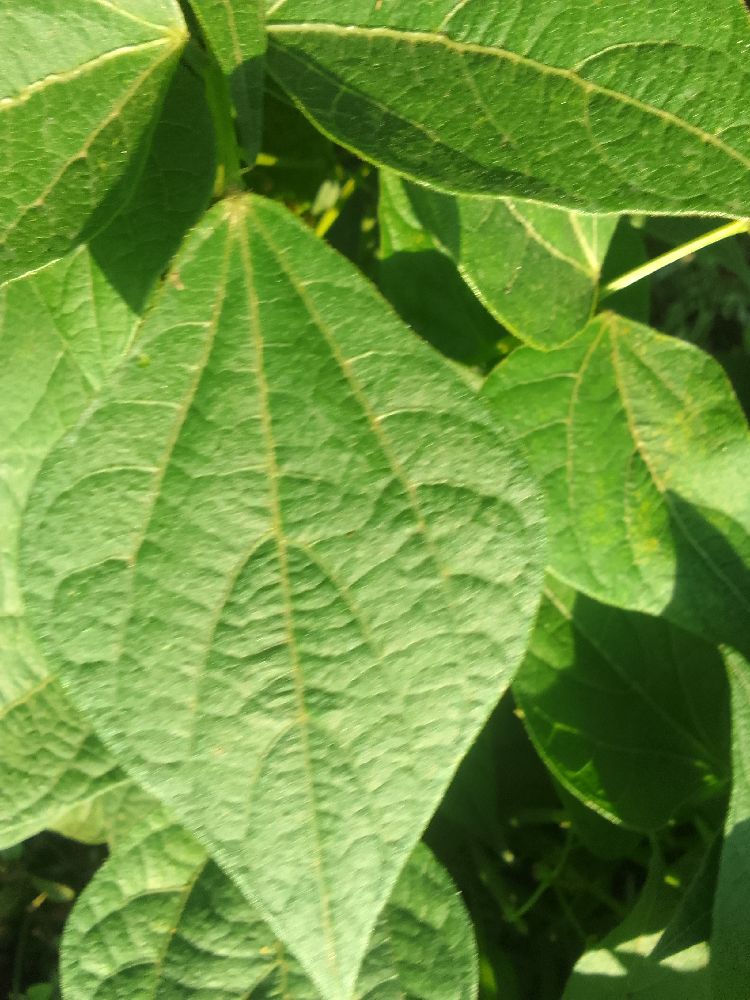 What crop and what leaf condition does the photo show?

common bean, healthy
